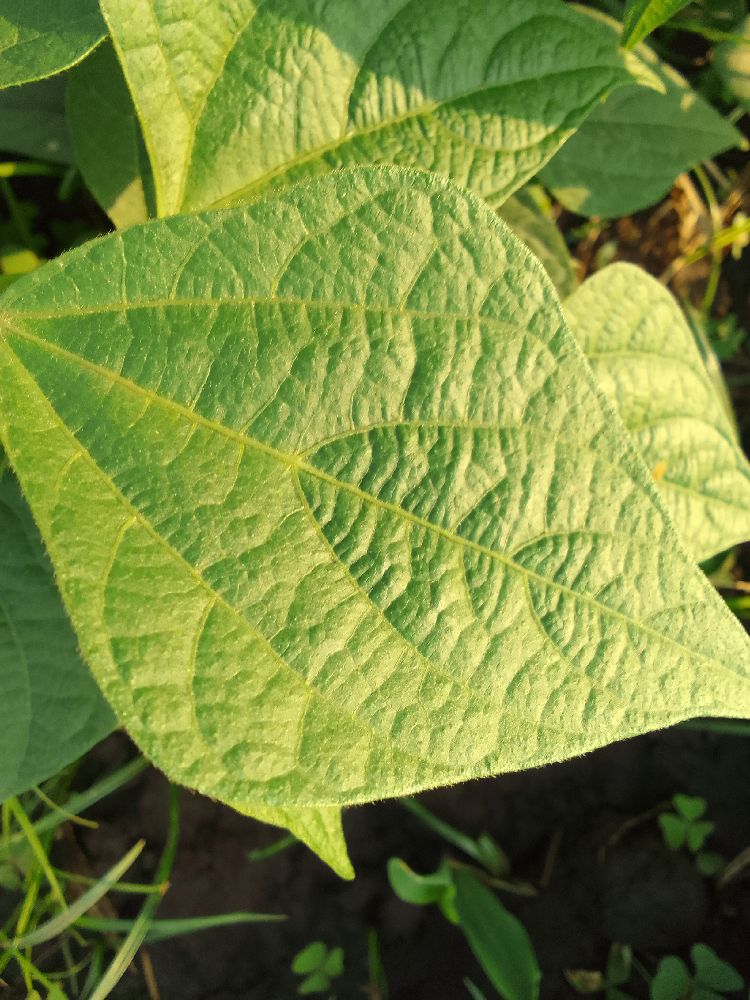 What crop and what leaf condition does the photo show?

common bean, healthy
